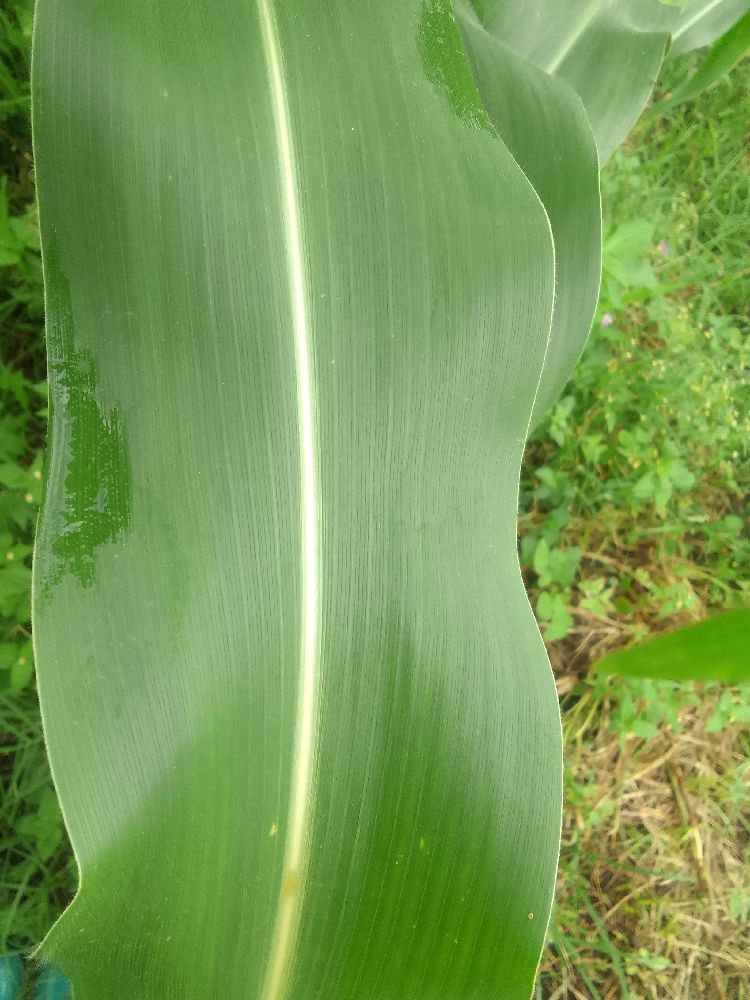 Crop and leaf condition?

maize, healthy
